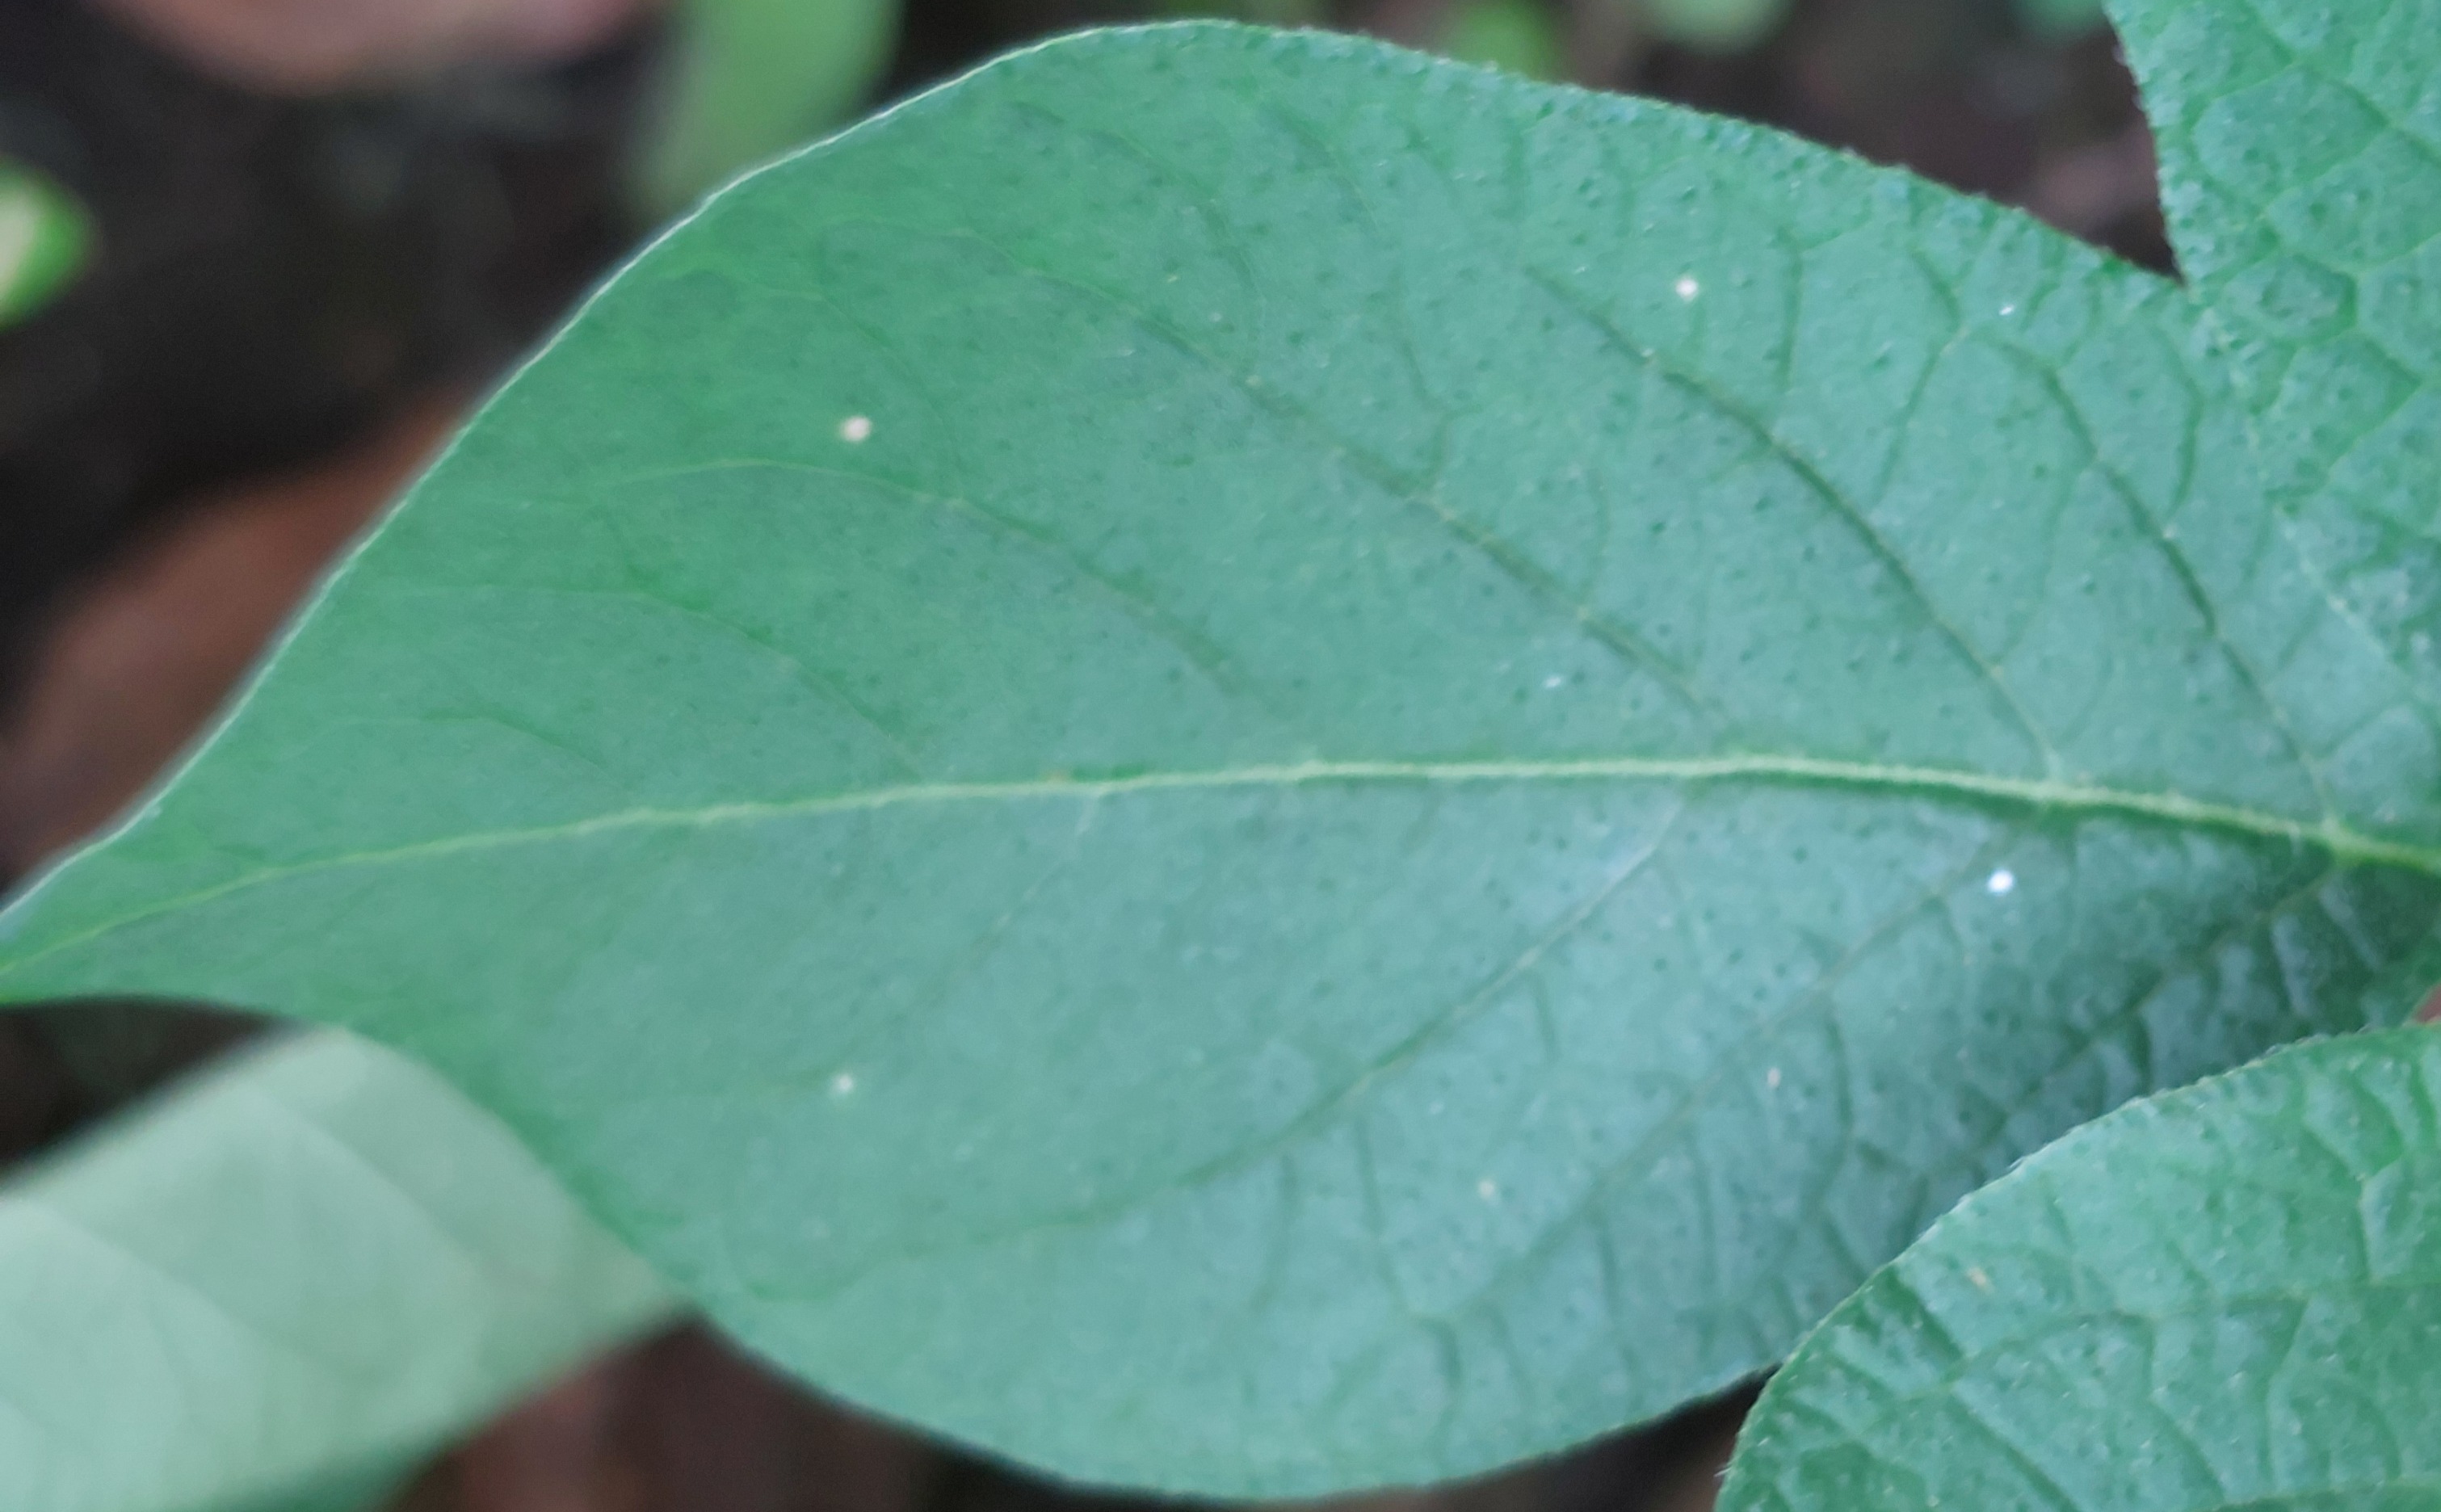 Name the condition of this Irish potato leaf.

healthy
